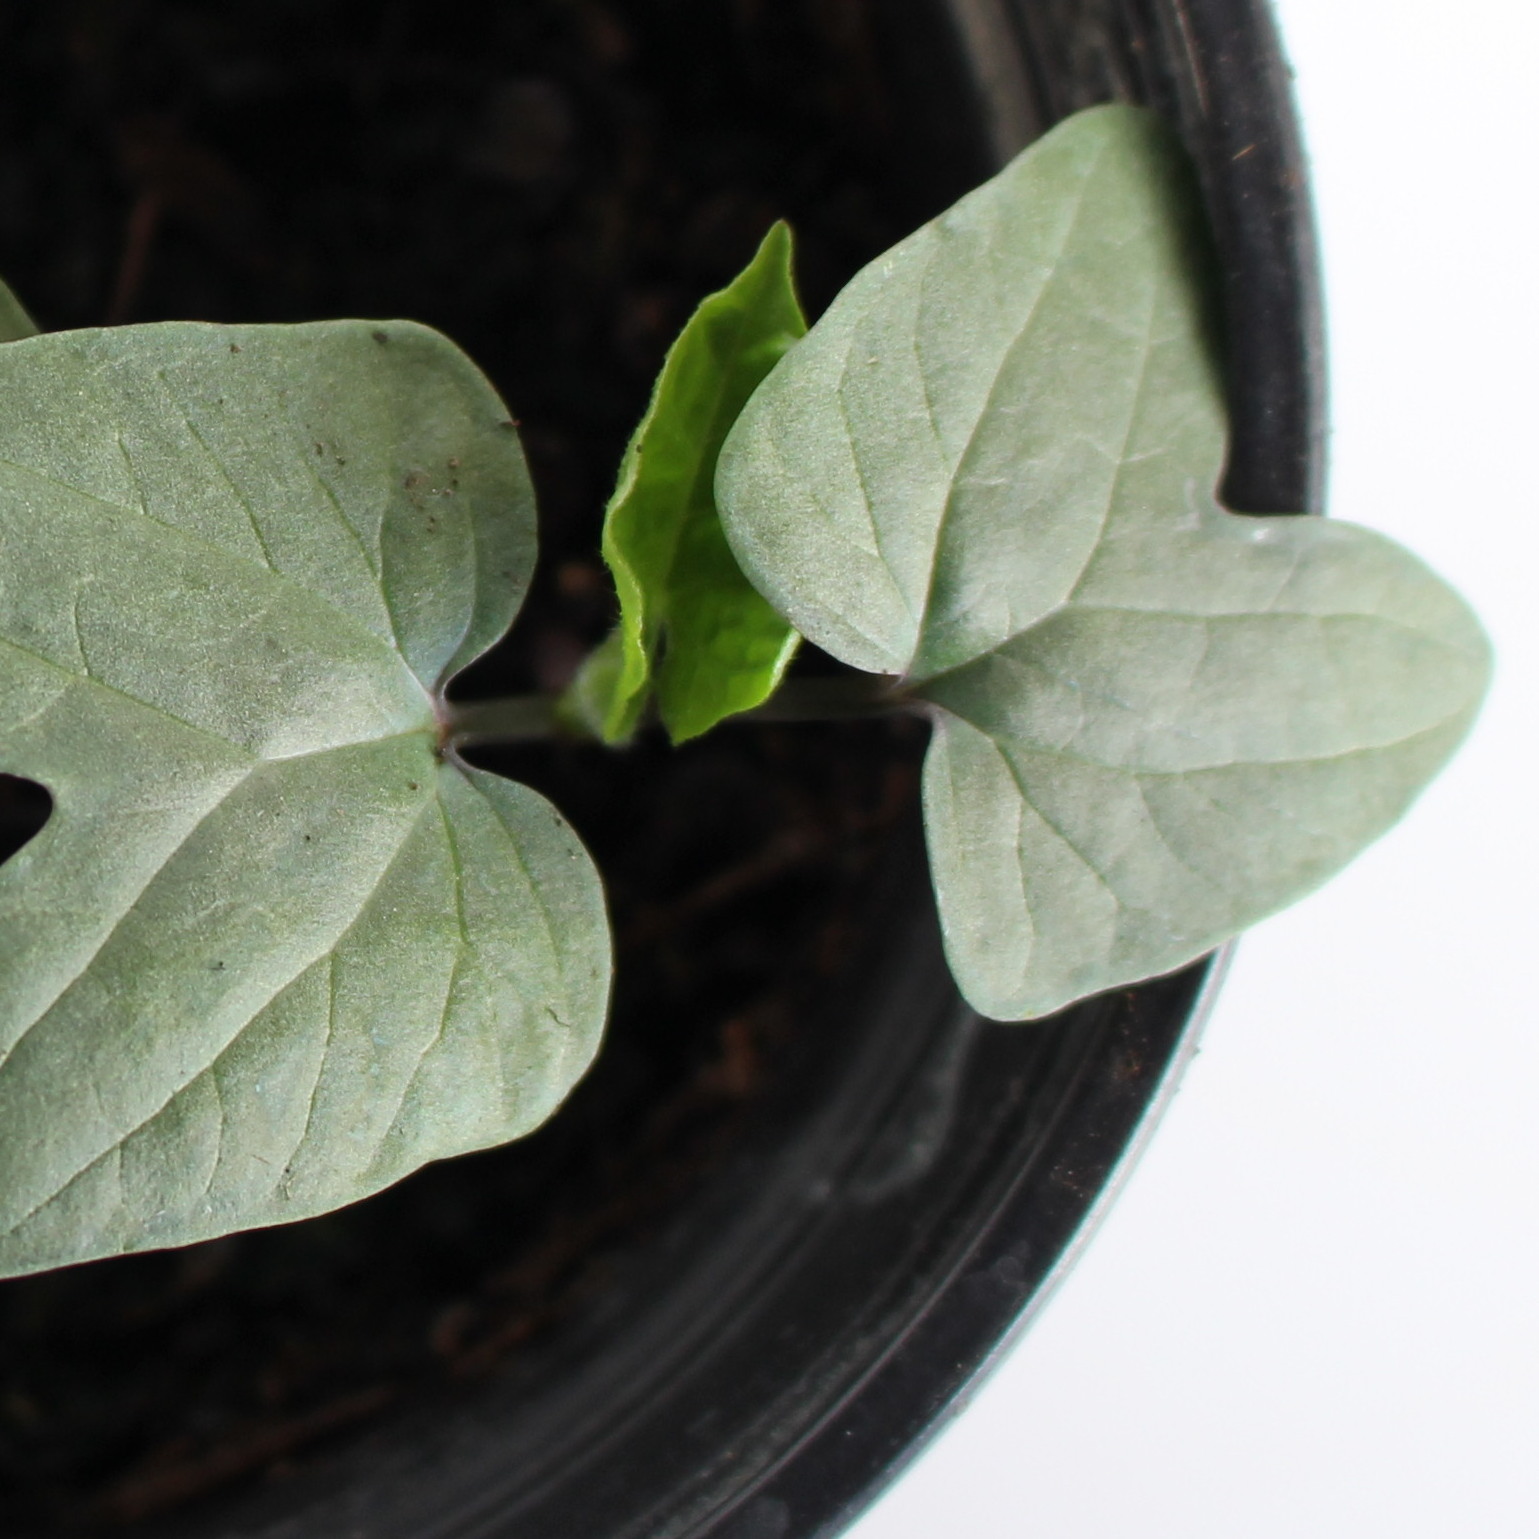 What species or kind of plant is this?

Convolvulus arvensis
